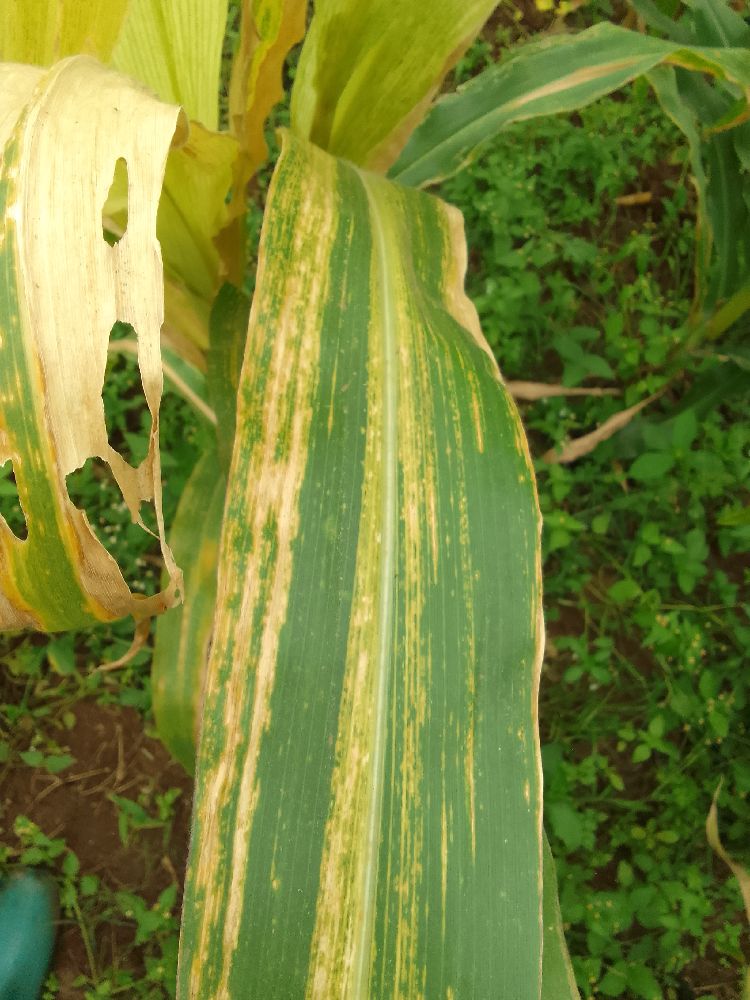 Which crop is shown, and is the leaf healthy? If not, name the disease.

maize, maize lethal necrosis
